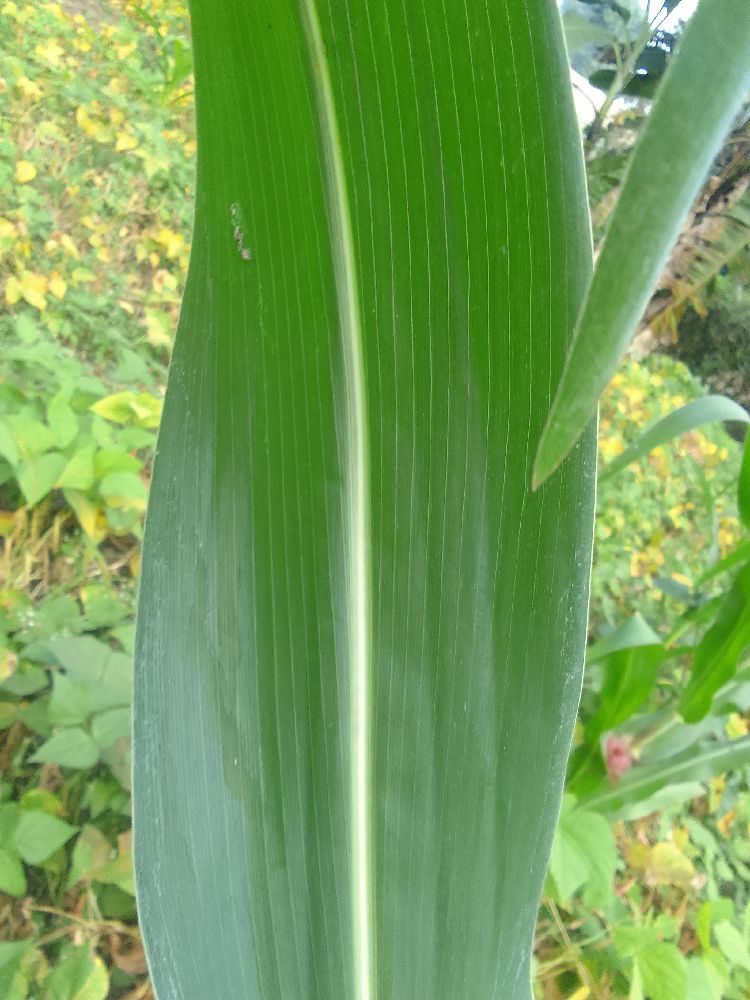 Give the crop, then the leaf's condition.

maize, healthy
